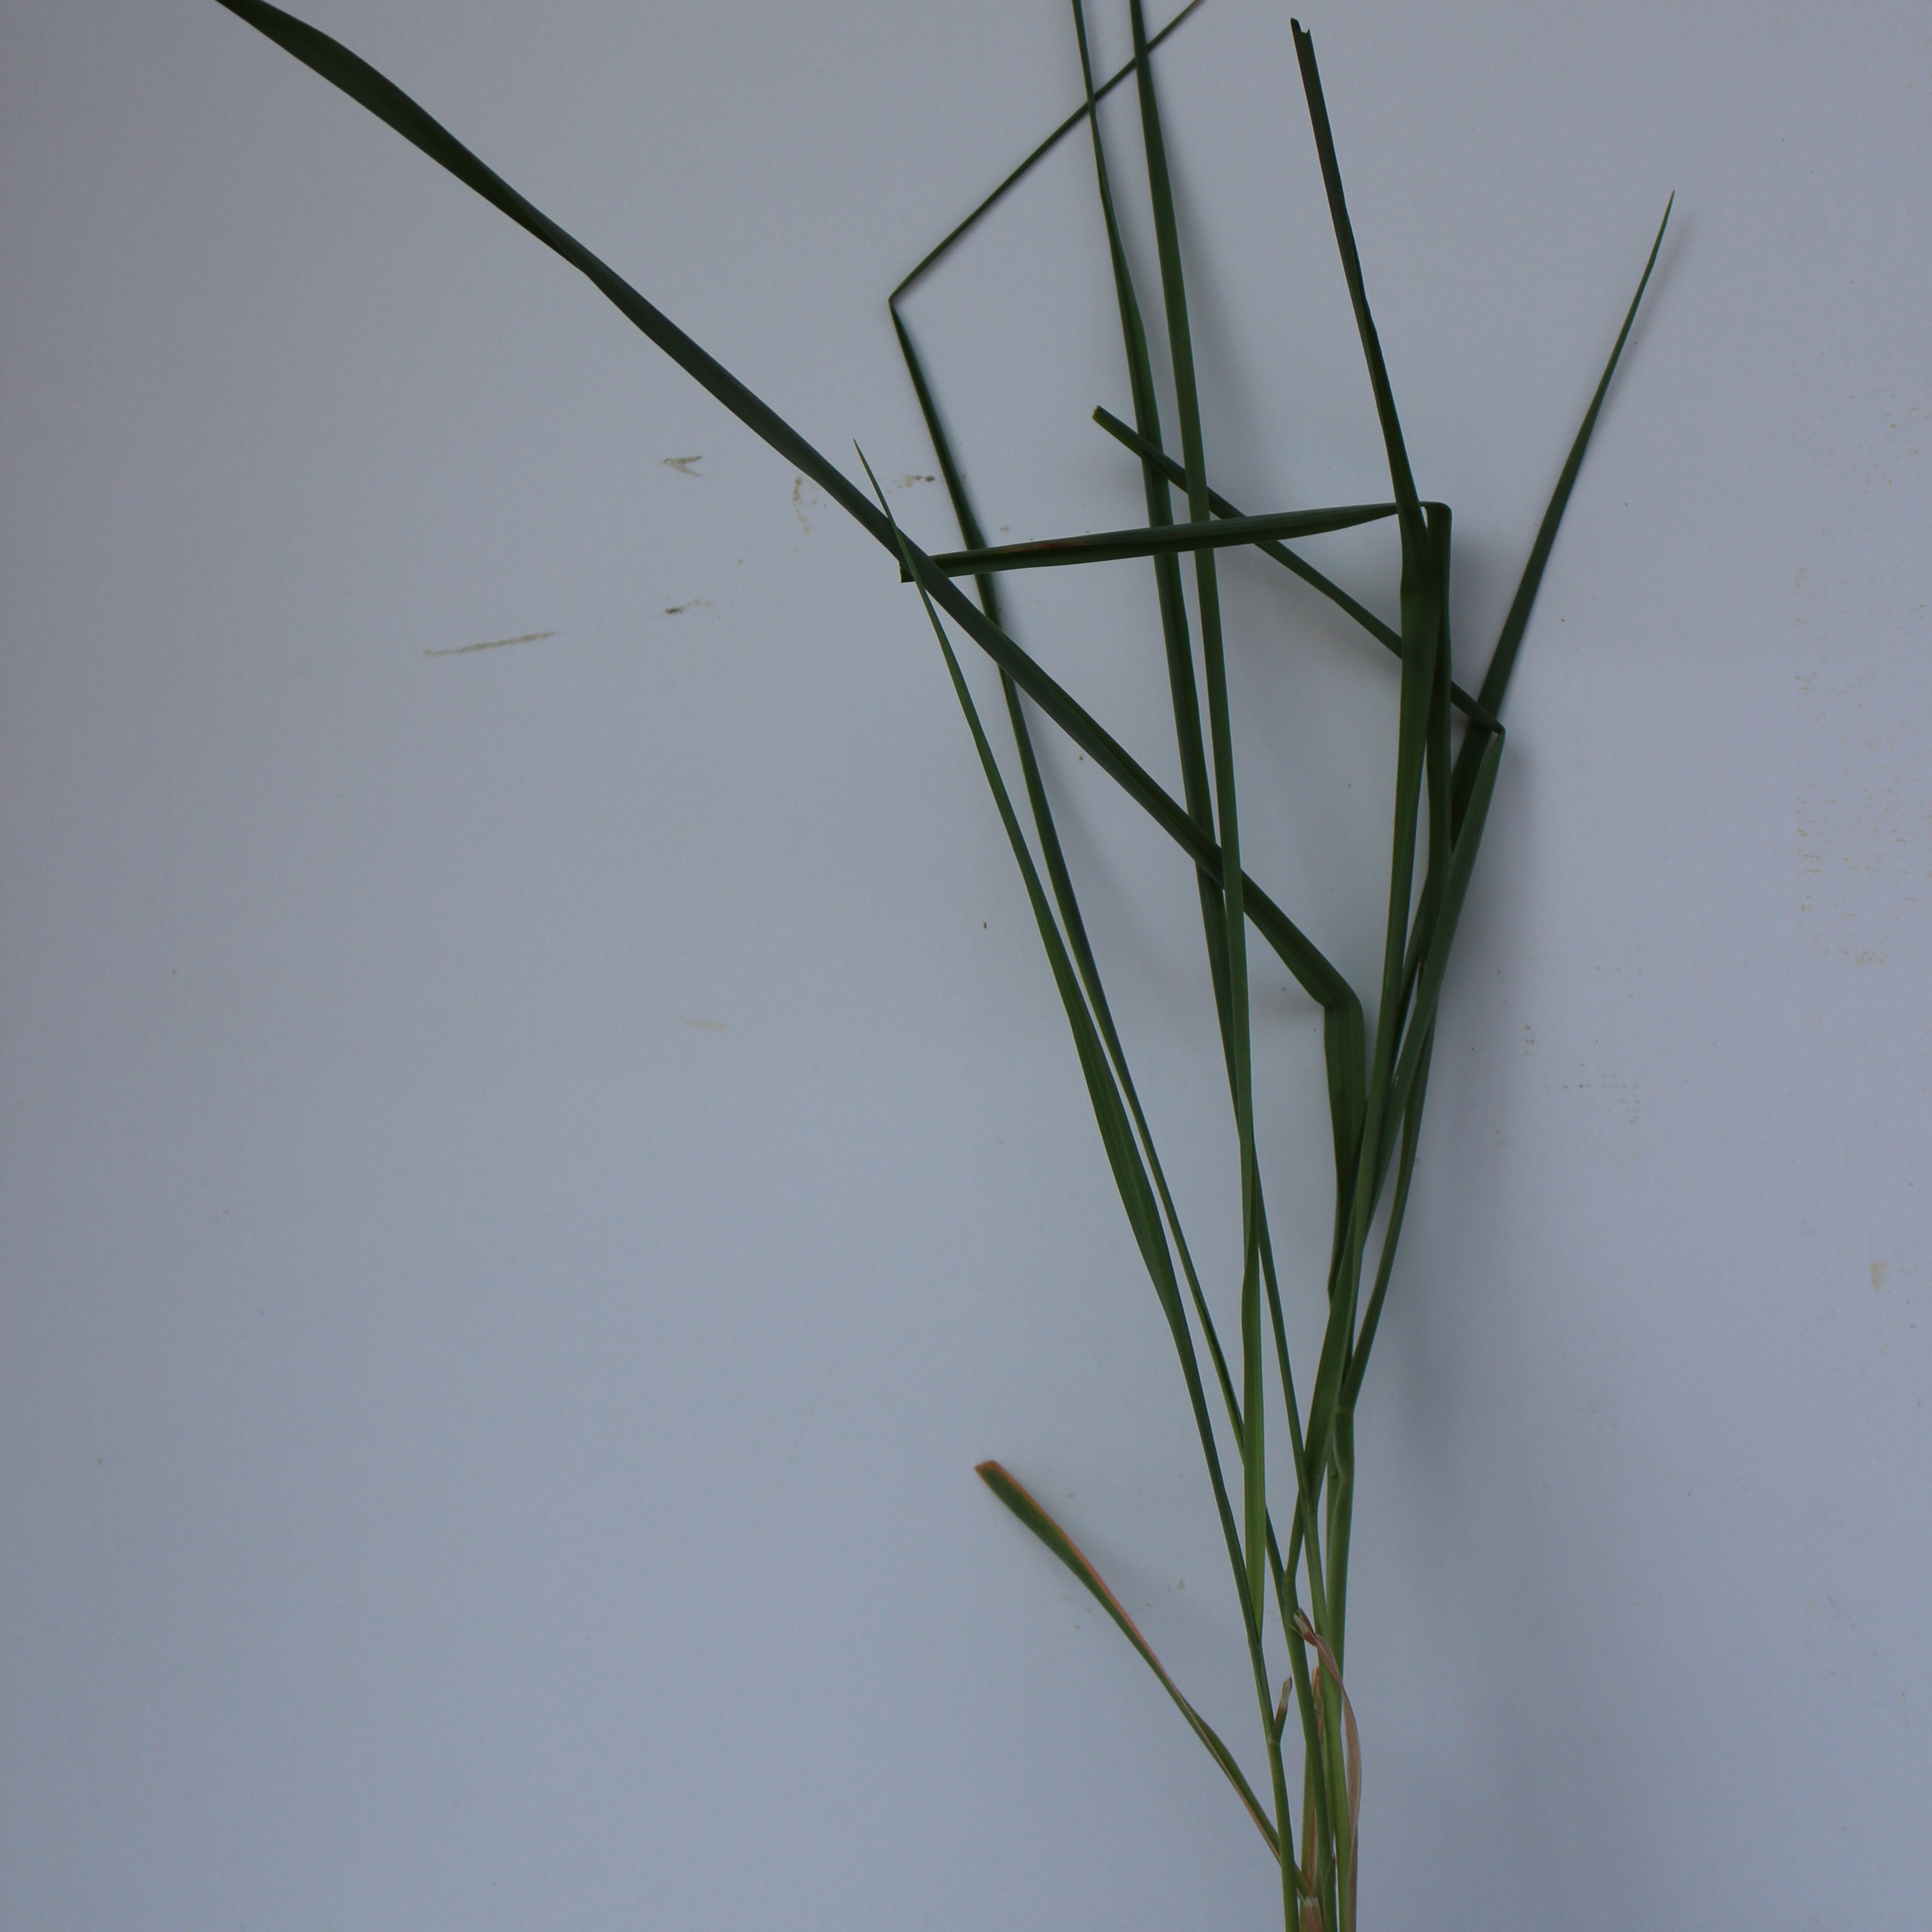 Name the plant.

Avena sterilis
